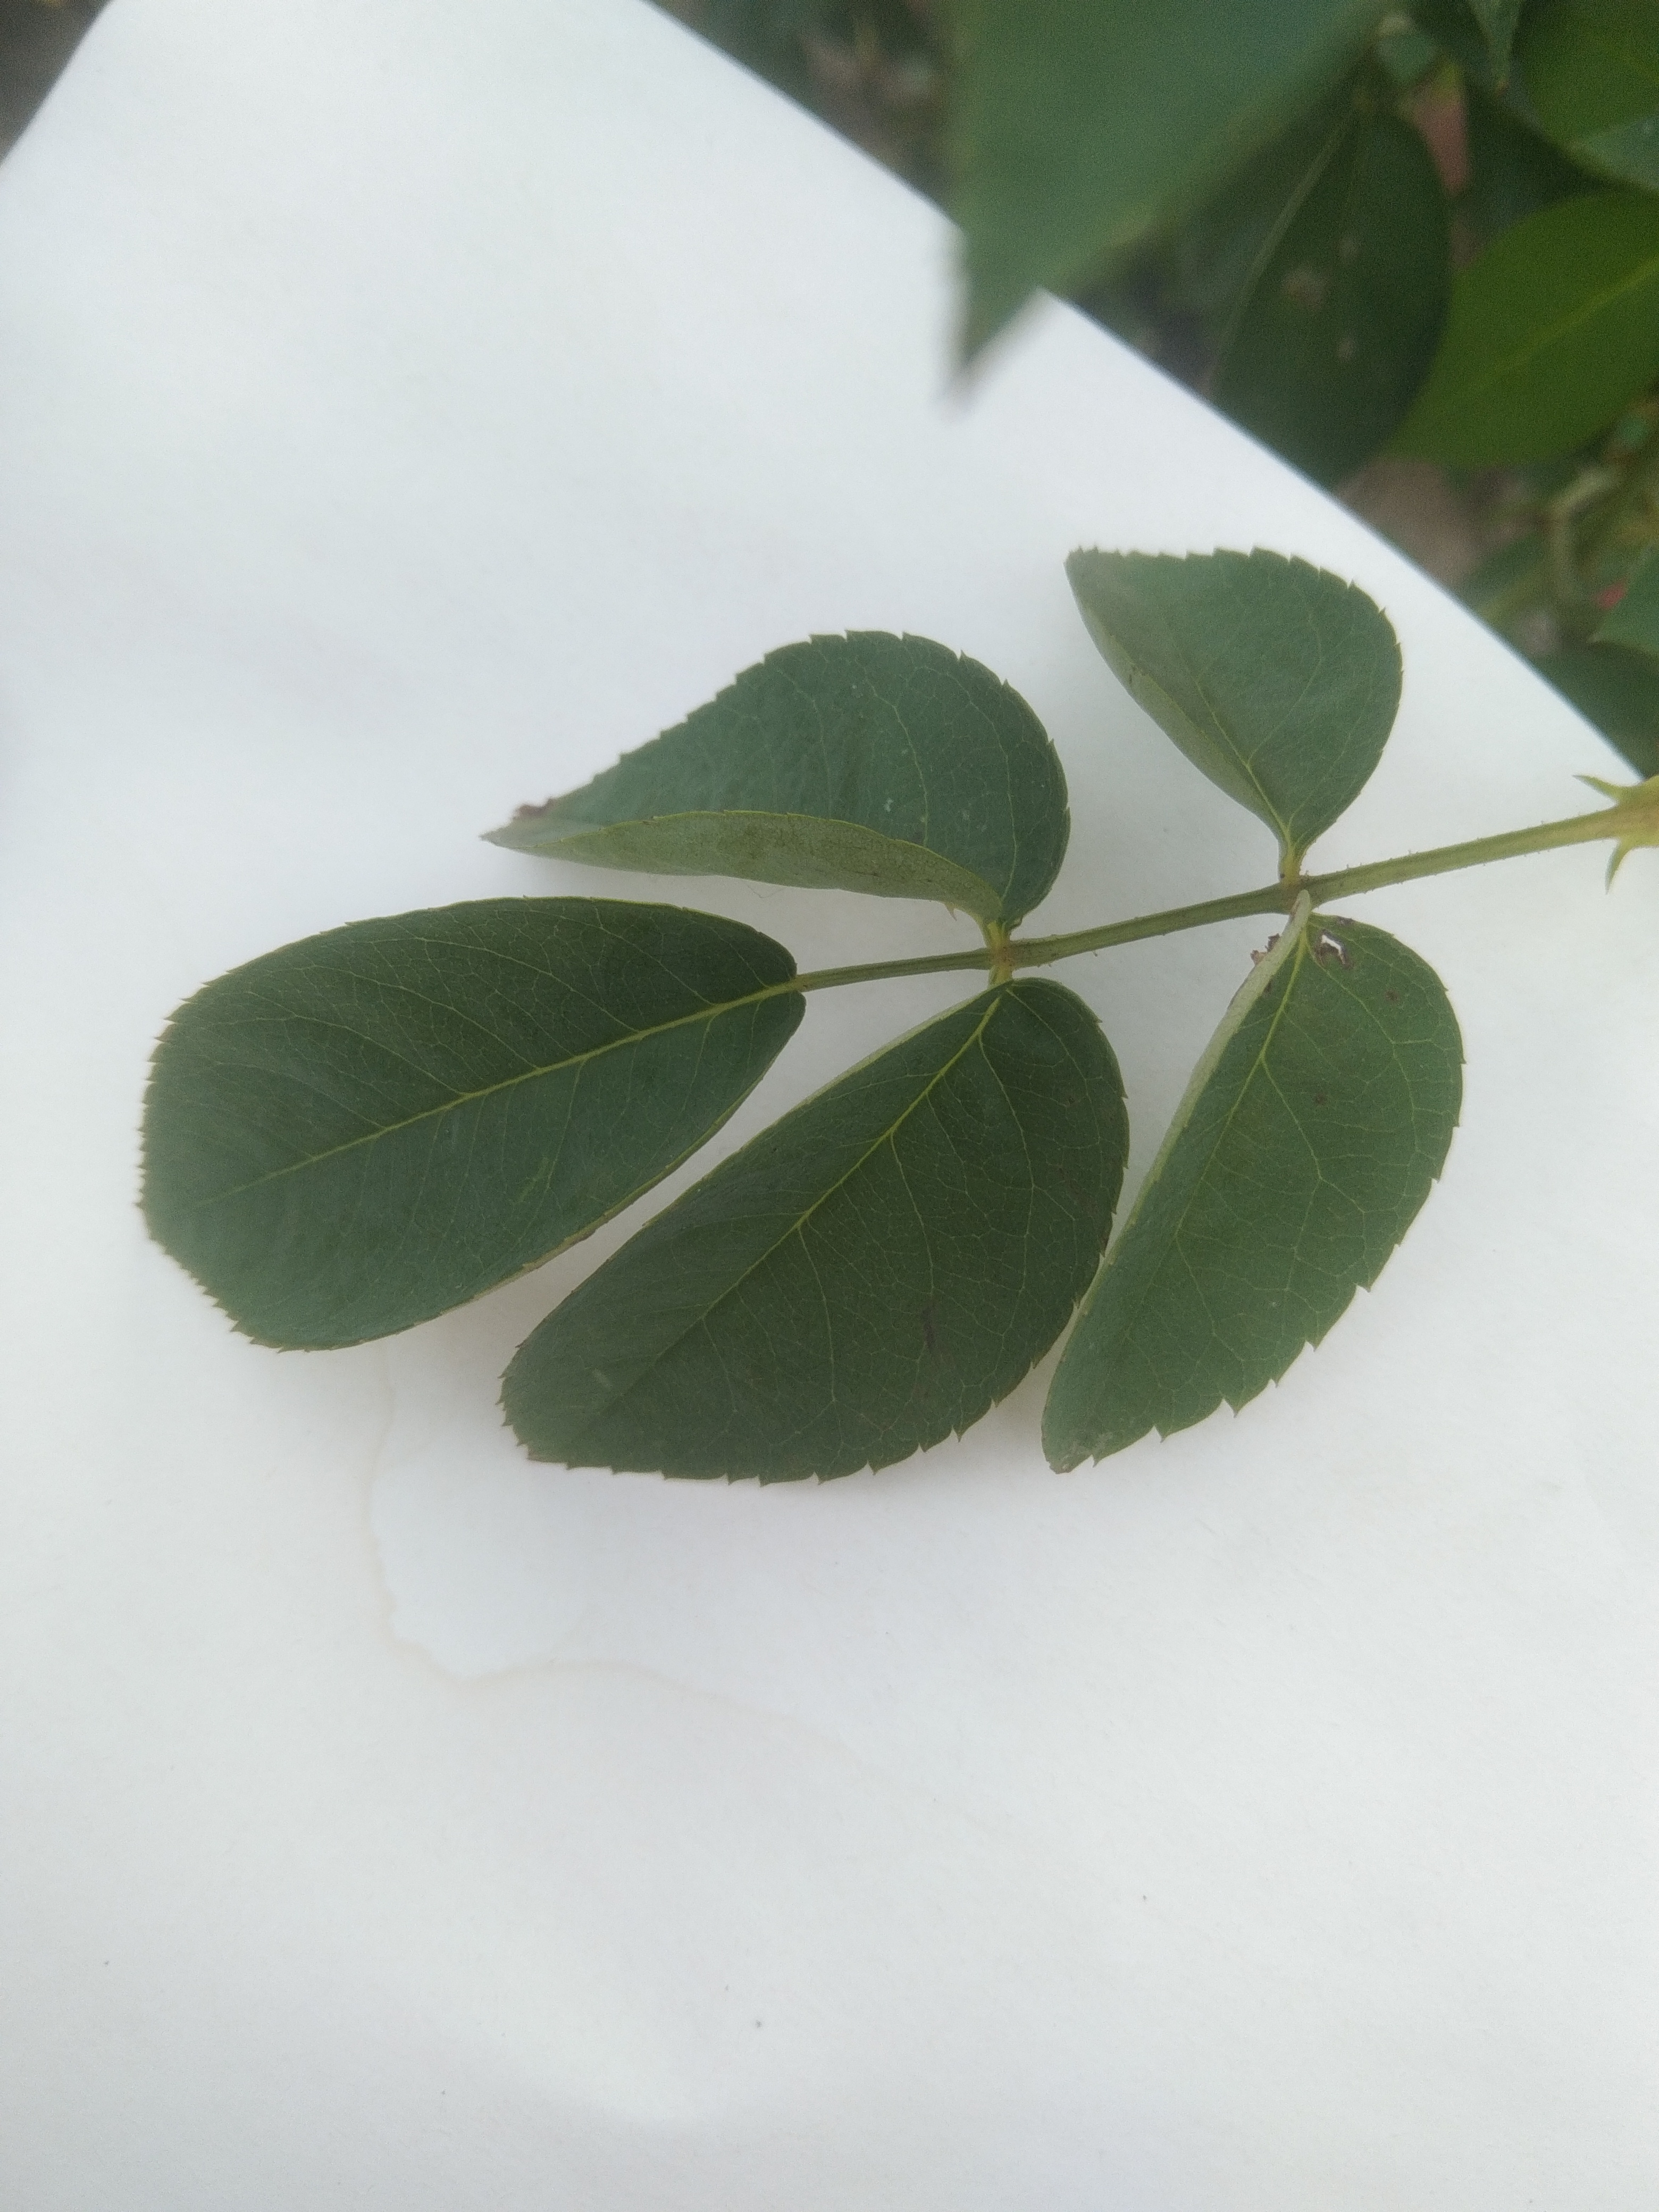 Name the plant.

rose
